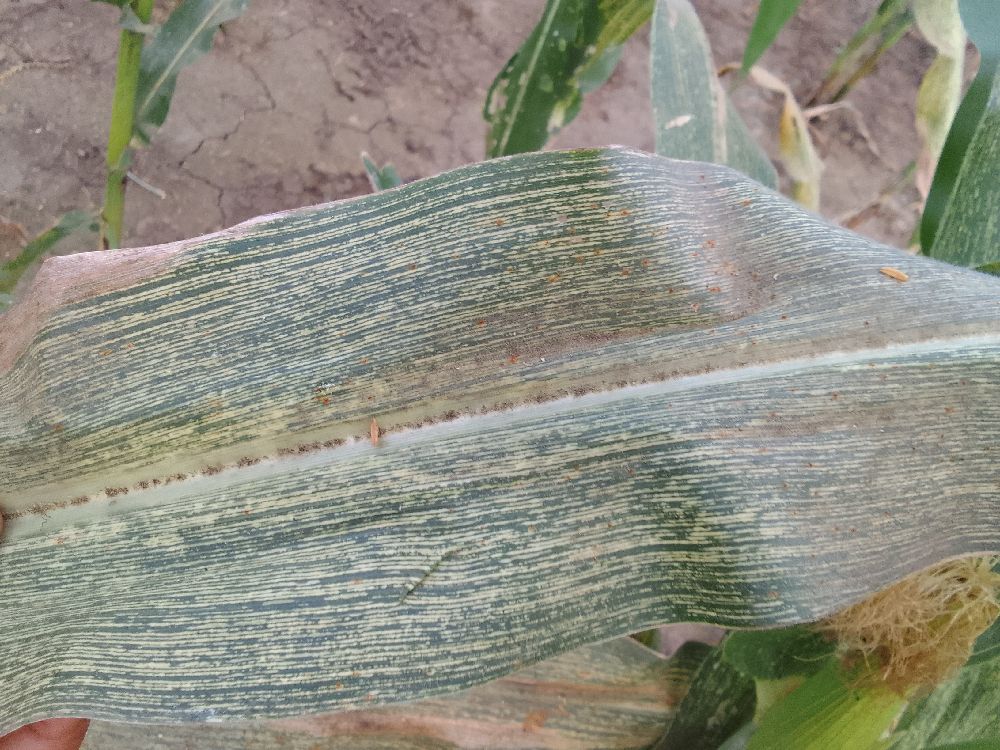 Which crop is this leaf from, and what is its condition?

maize, maize streak virus
